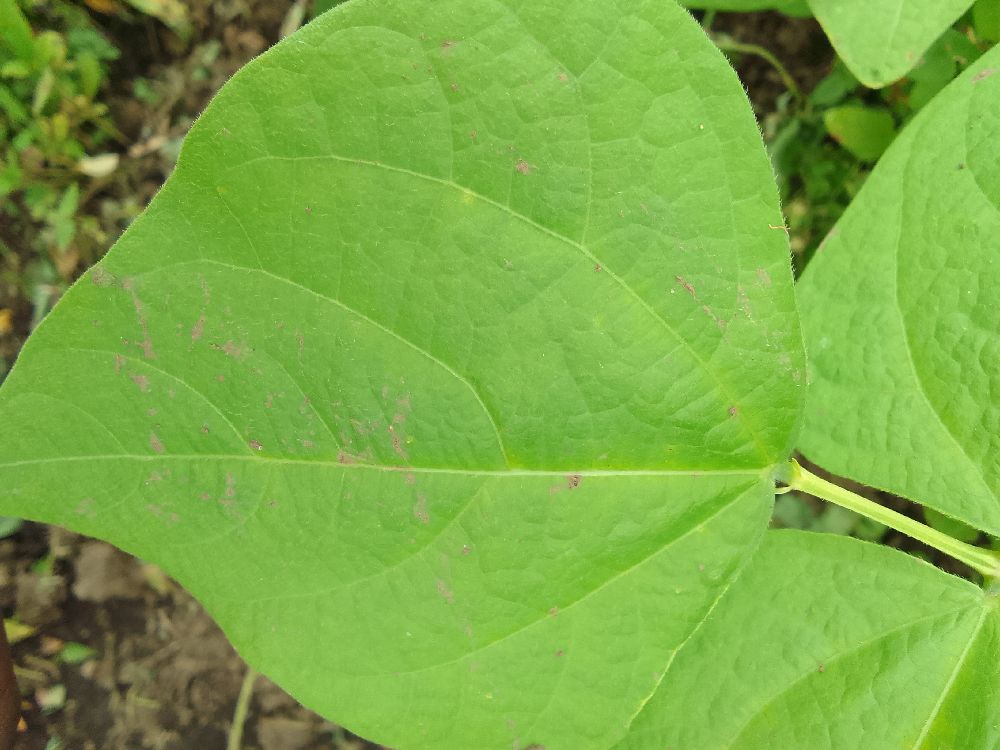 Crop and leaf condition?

common bean, healthy
